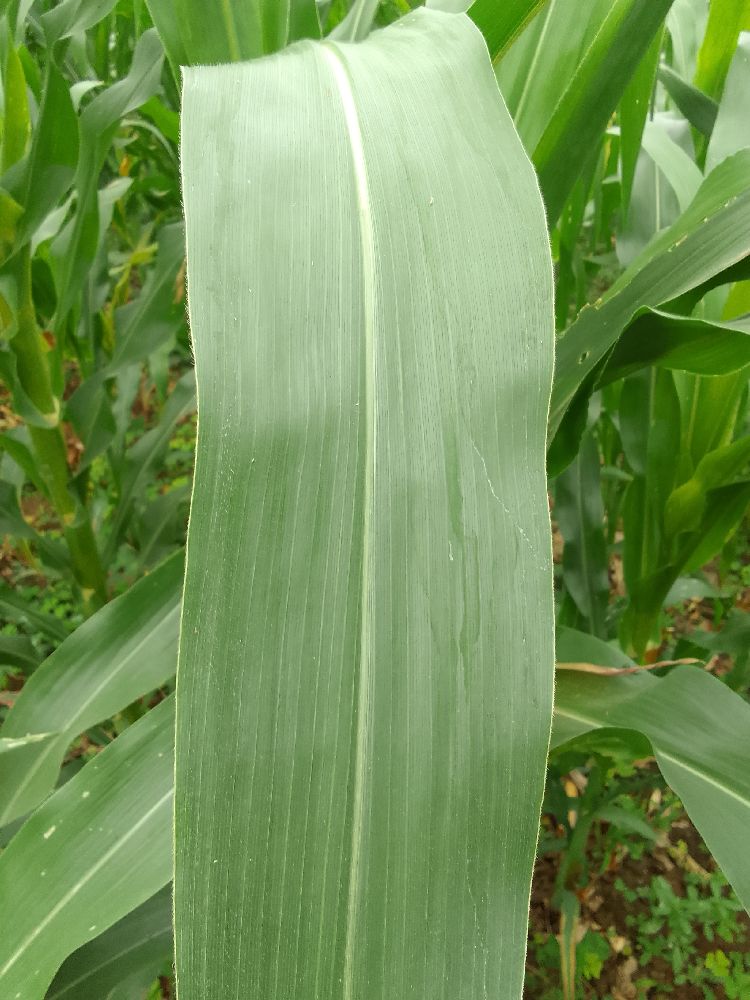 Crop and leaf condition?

maize, healthy
